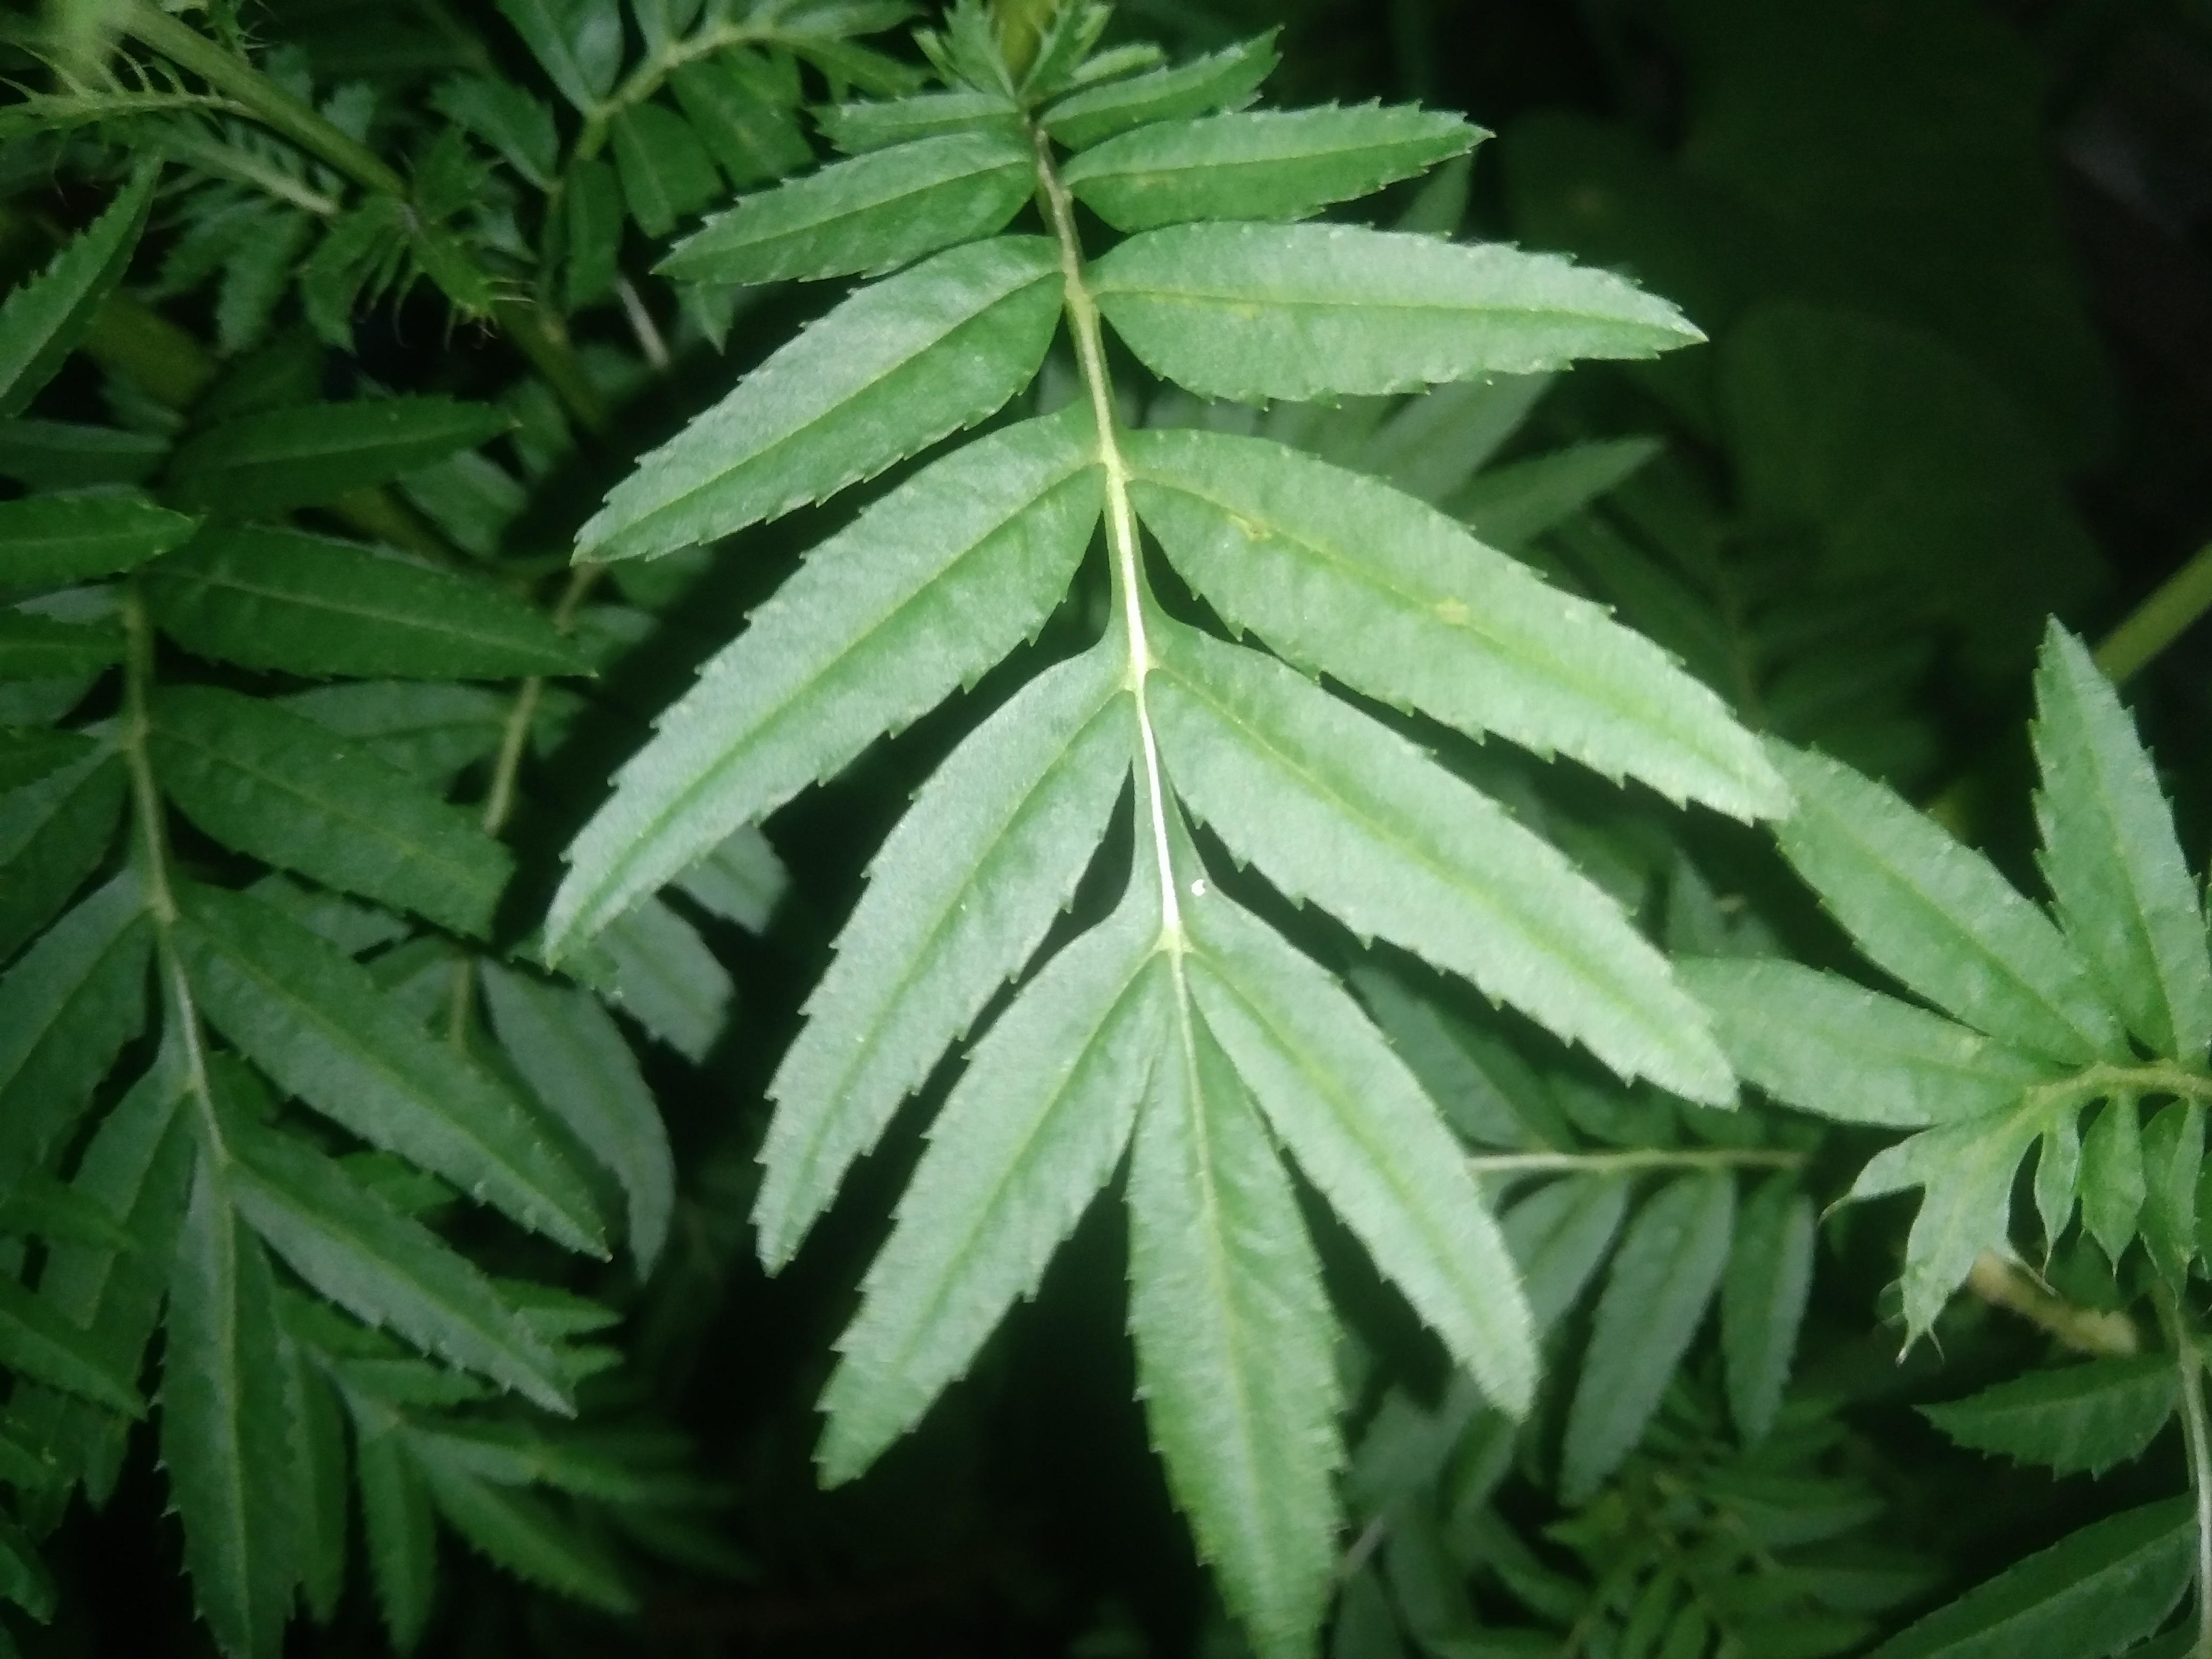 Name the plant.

marigold
